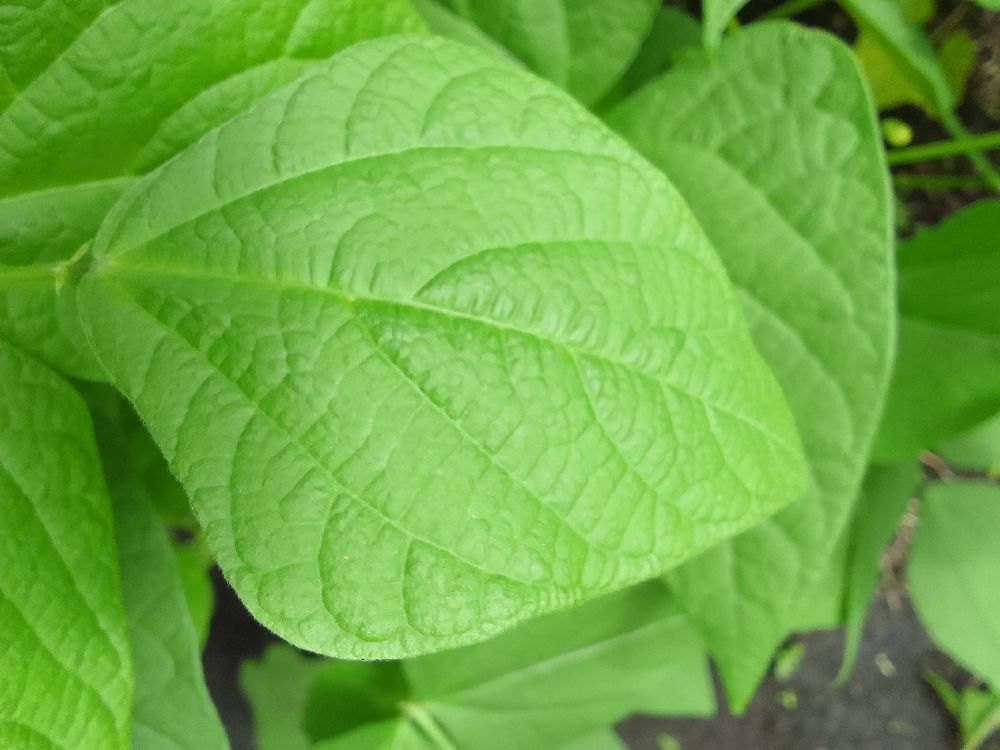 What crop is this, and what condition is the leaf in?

common bean, healthy
